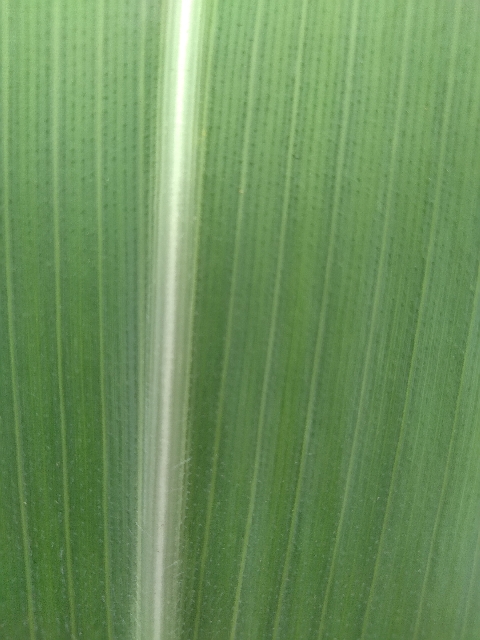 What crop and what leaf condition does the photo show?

maize, healthy
